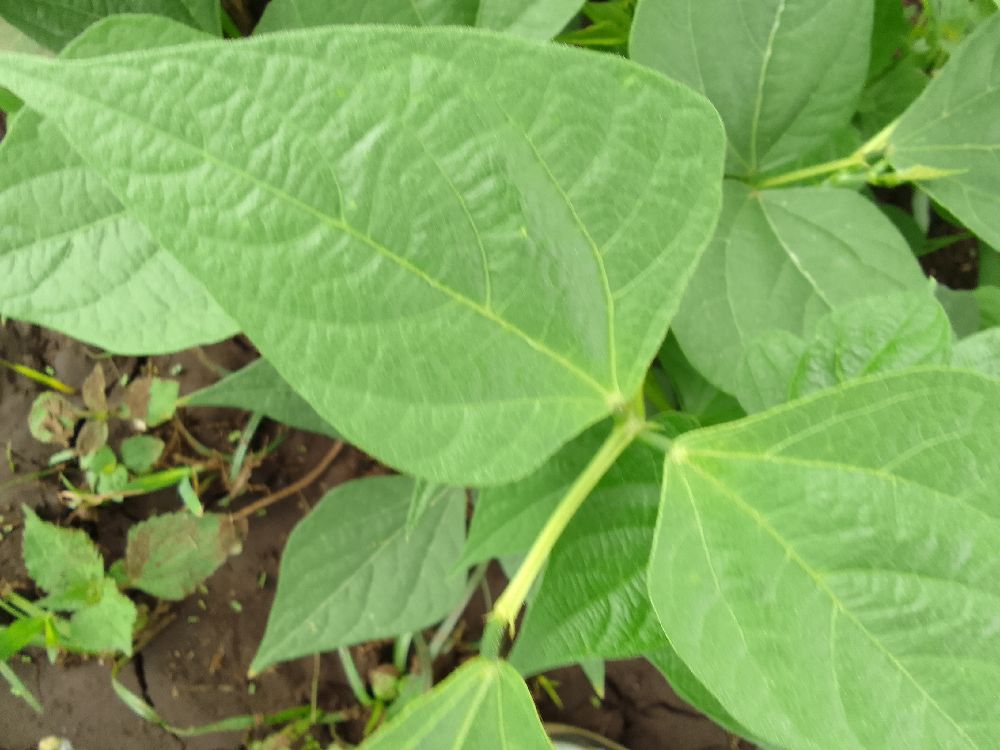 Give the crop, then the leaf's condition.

common bean, healthy
